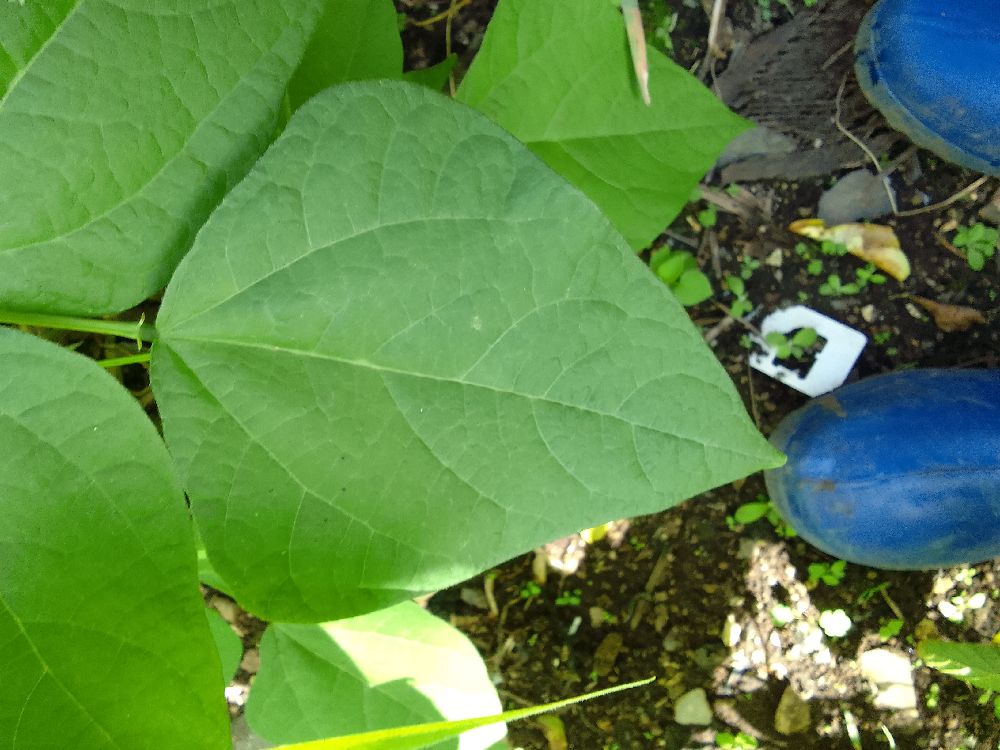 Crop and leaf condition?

common bean, healthy
